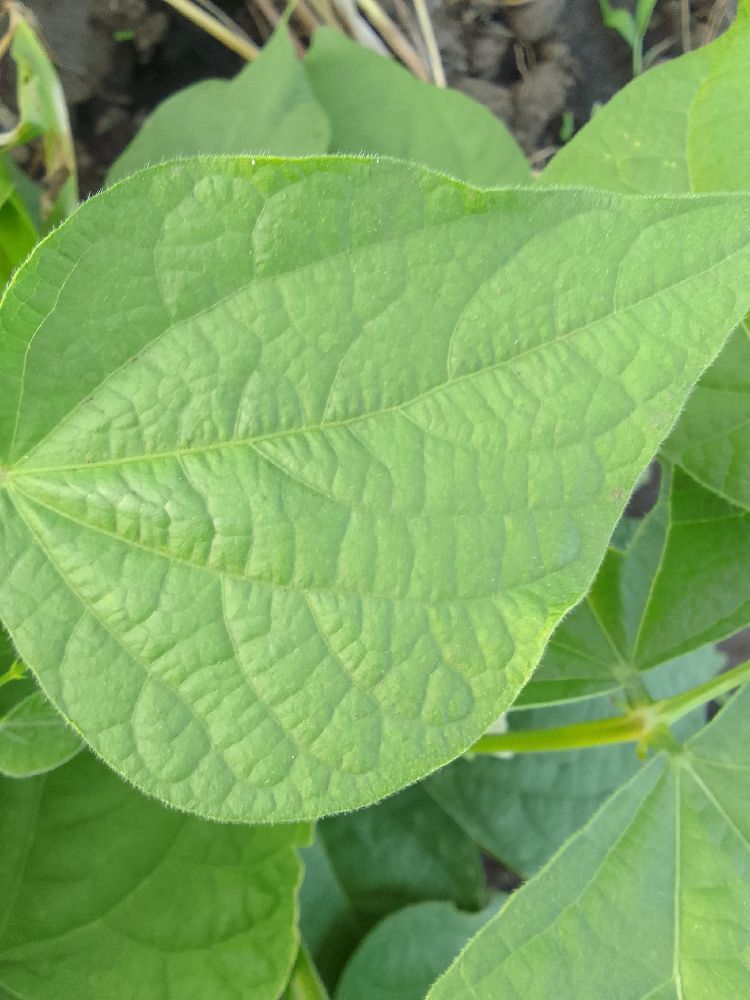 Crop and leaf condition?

common bean, healthy
